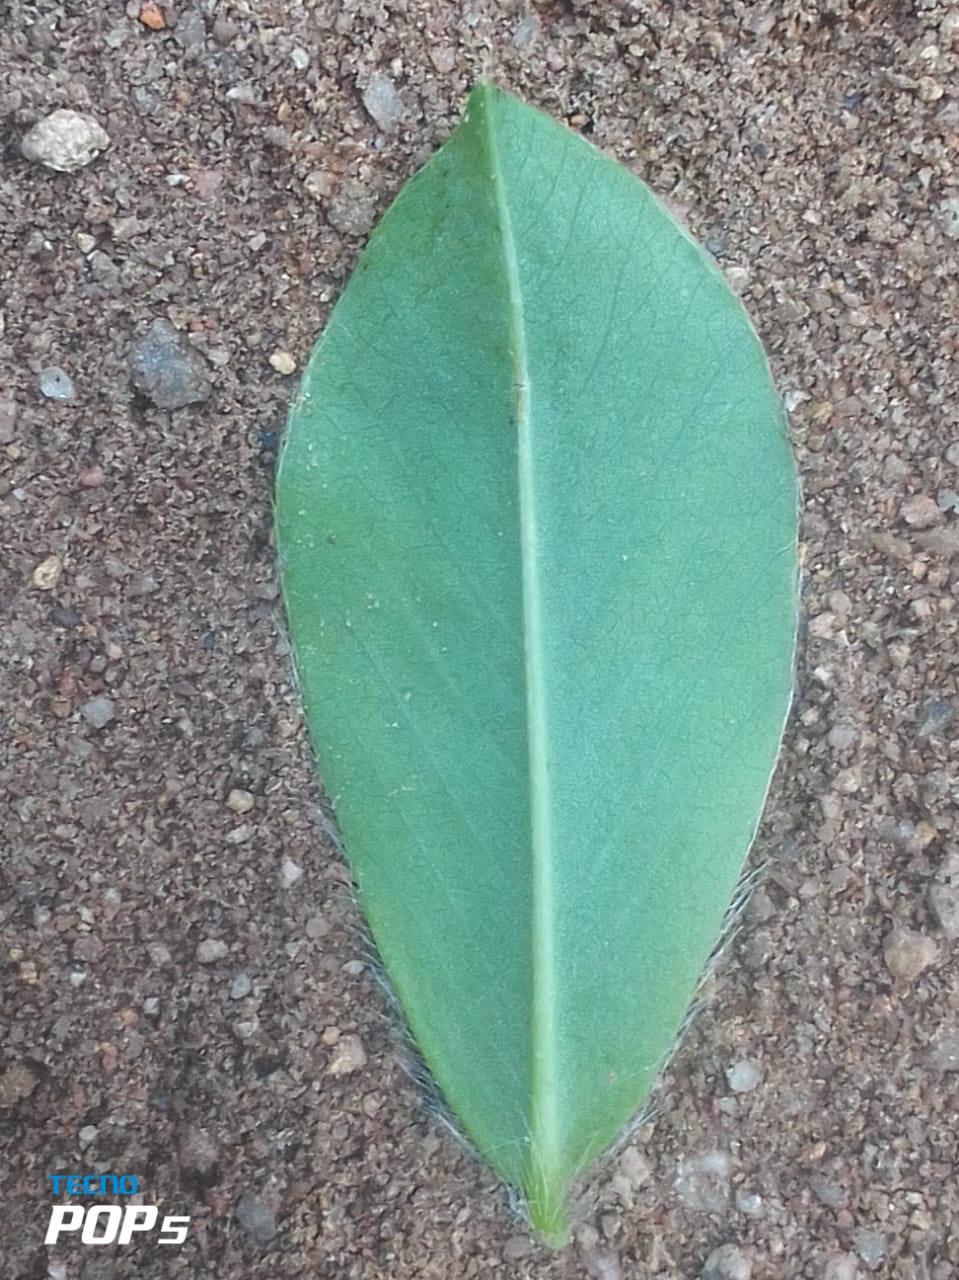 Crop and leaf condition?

peanut, healthy leaves
